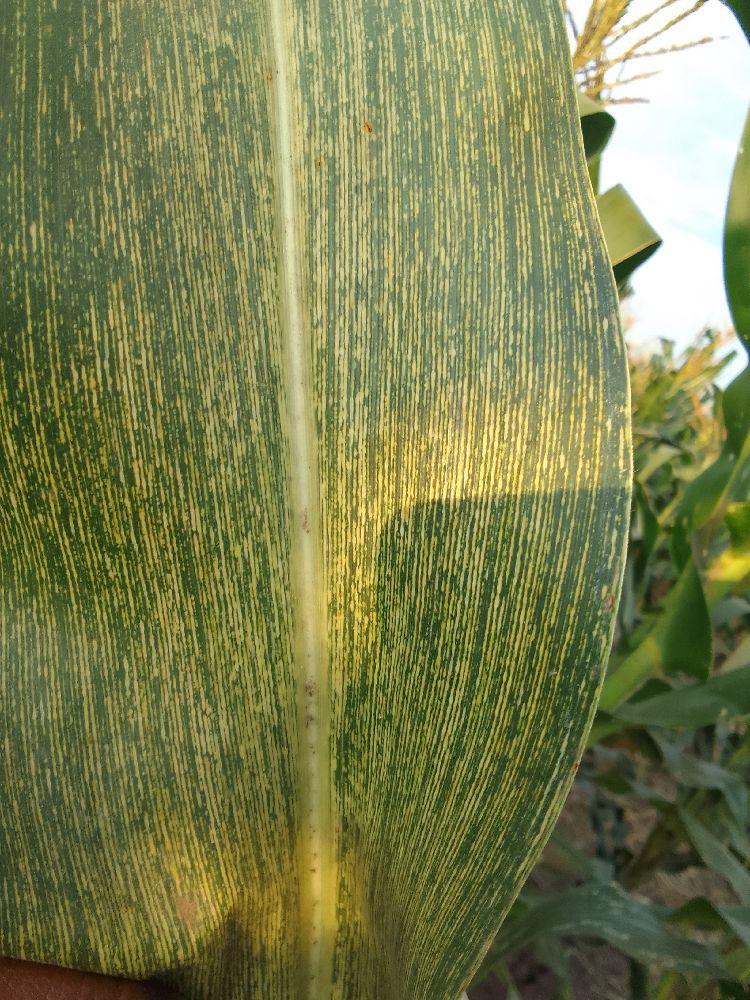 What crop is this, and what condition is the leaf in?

maize, maize streak virus
